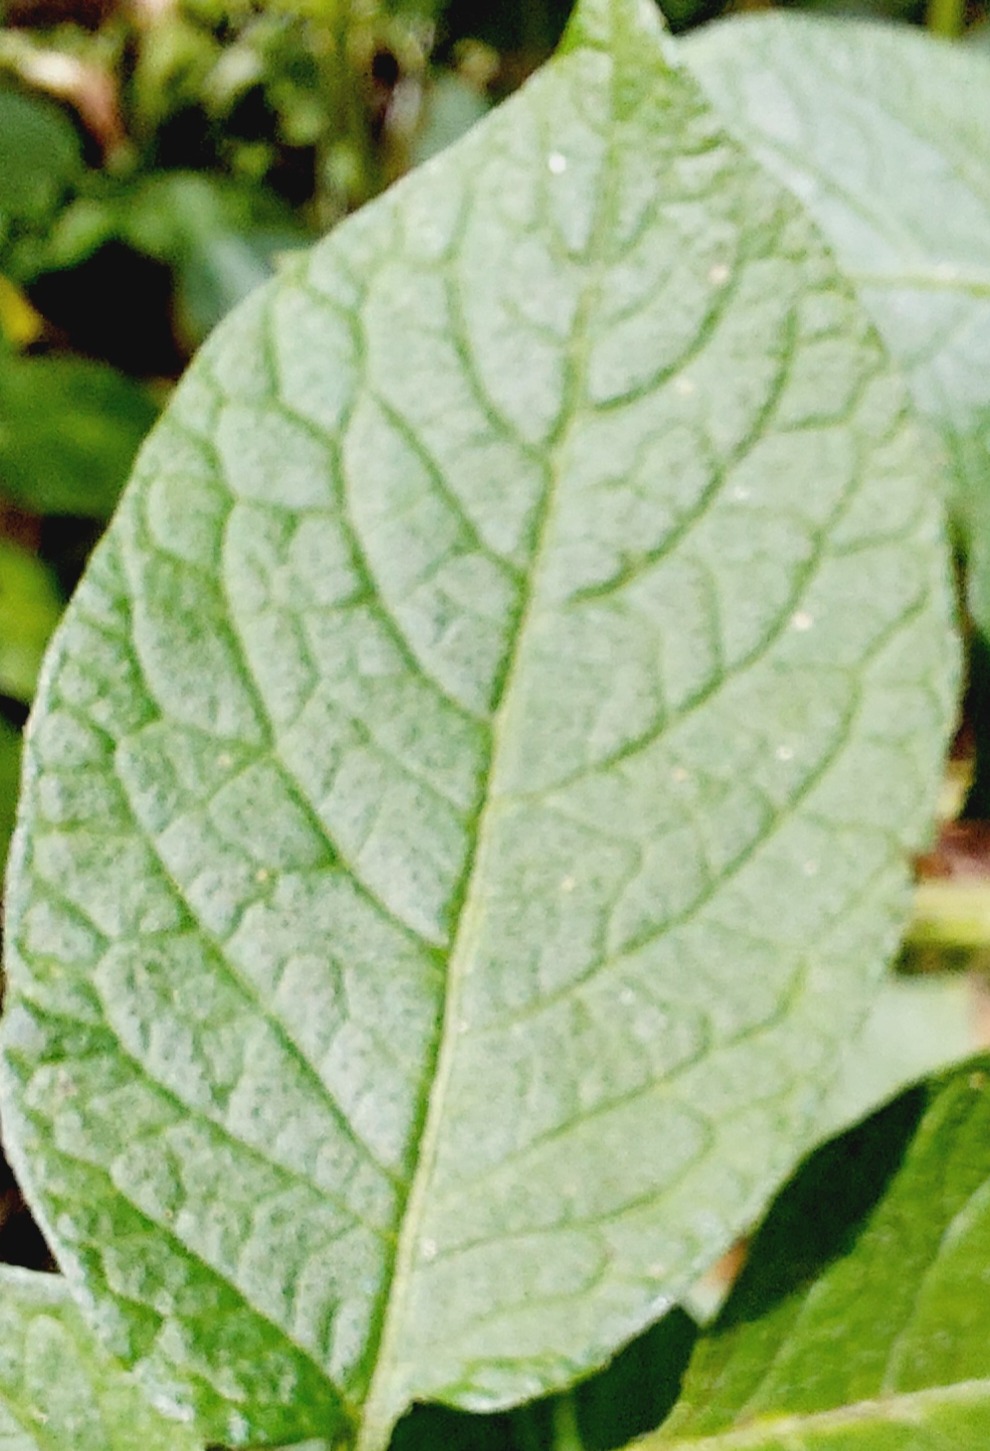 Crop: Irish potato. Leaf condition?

healthy
